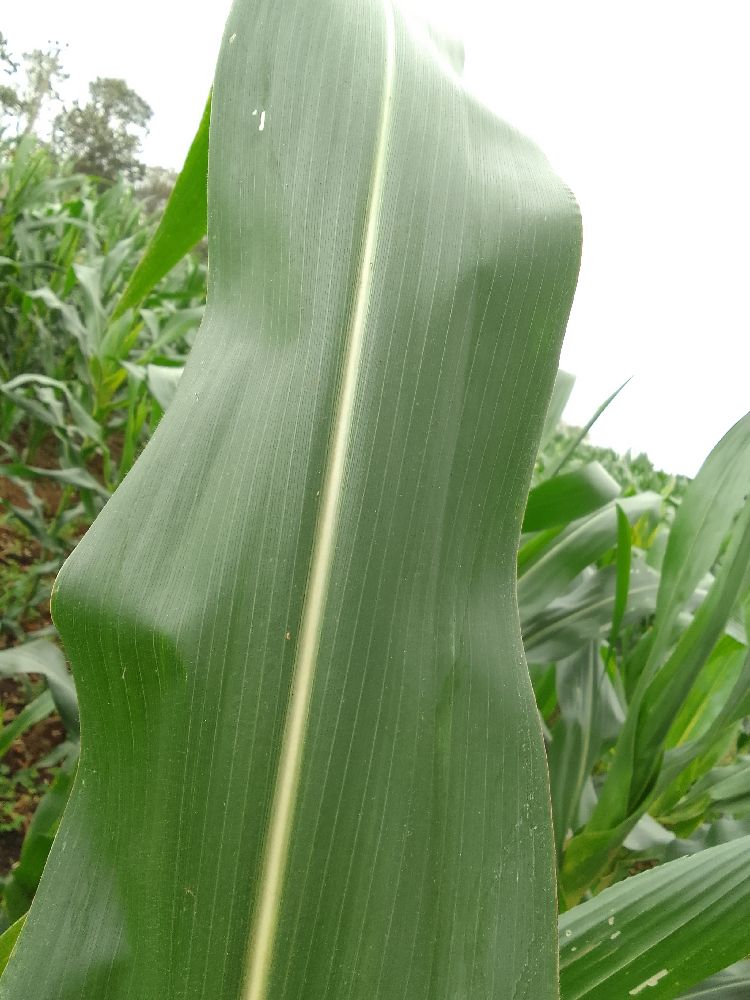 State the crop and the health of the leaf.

maize, healthy
